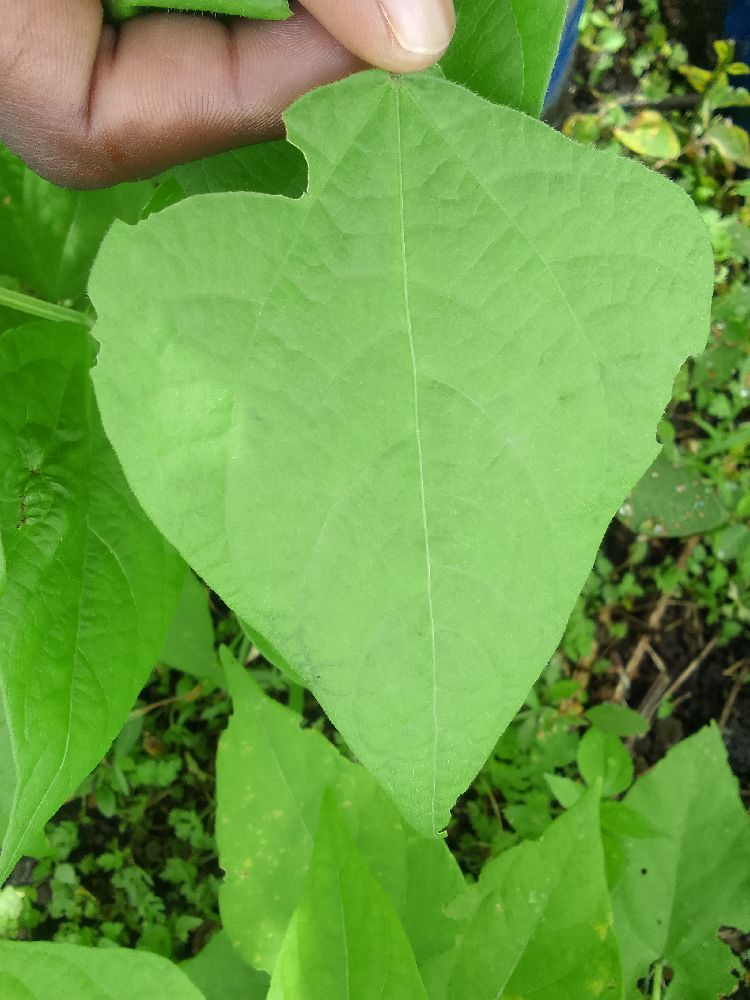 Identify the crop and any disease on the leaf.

common bean, healthy
